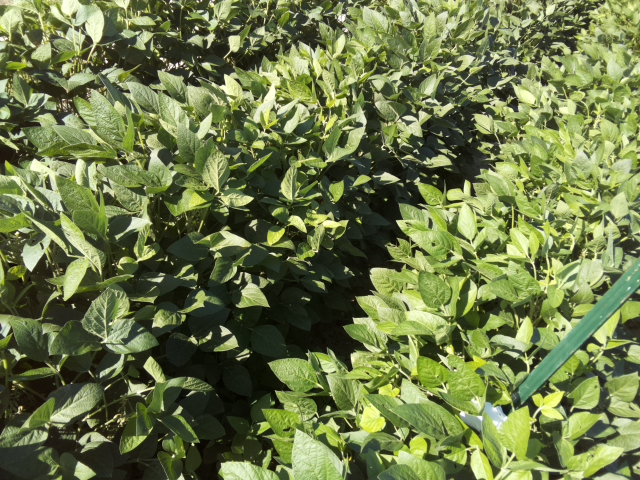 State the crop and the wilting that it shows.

soybean, leaflets folding inward at secondary pulvinus with no turgor loss in leaflets or petioles
